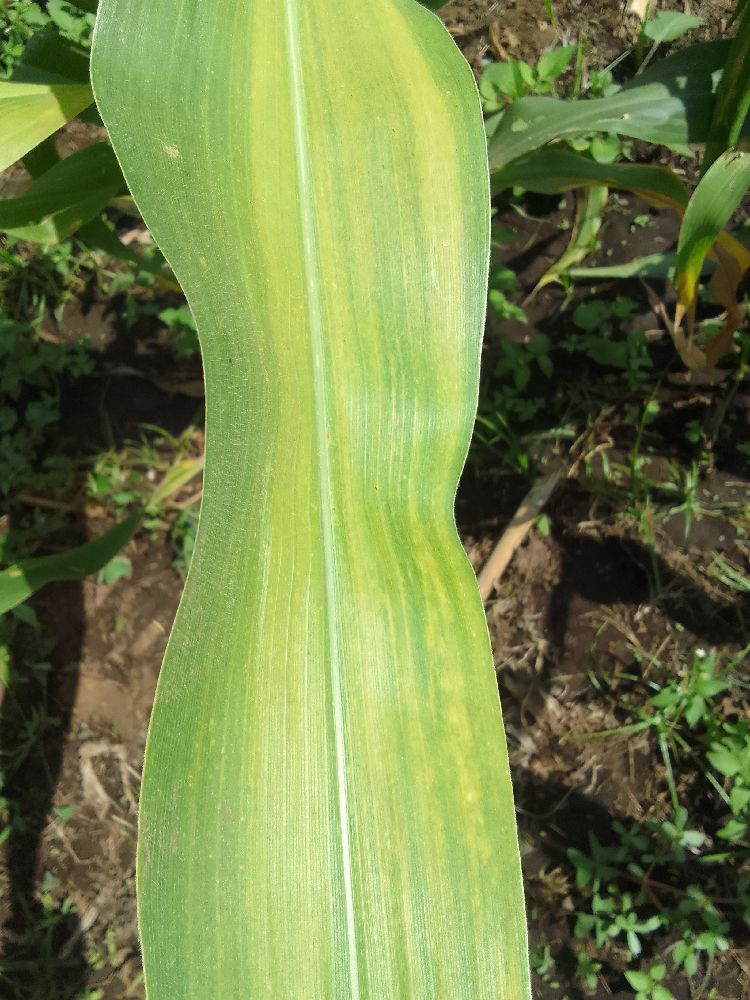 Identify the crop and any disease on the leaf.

maize, maize lethal necrosis
